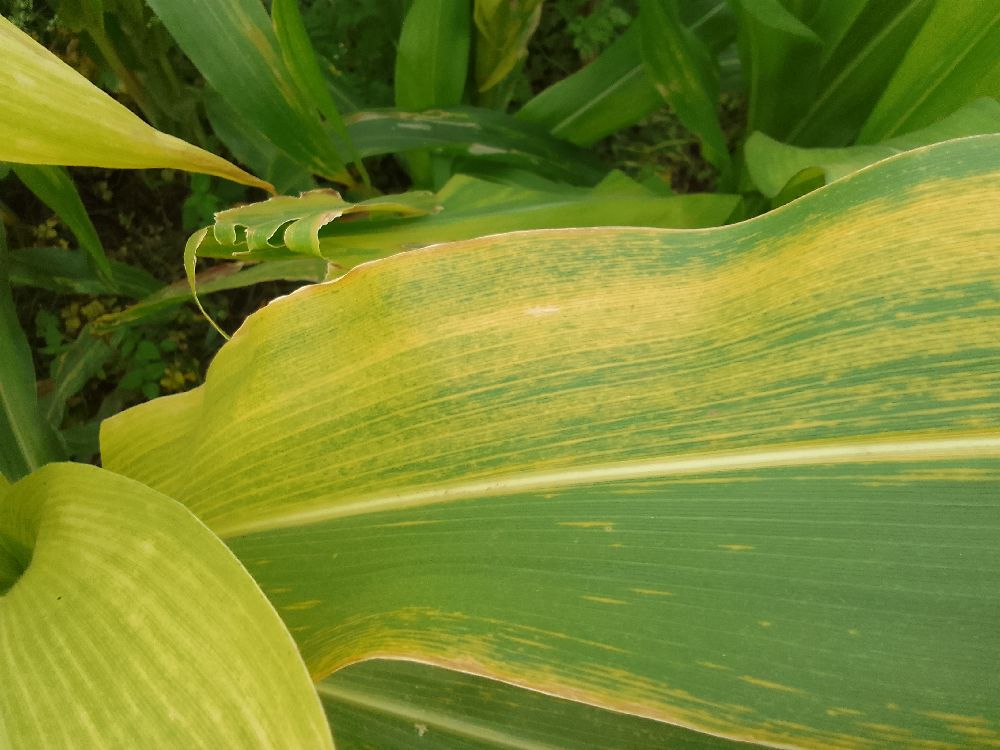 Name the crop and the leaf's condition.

maize, maize lethal necrosis
